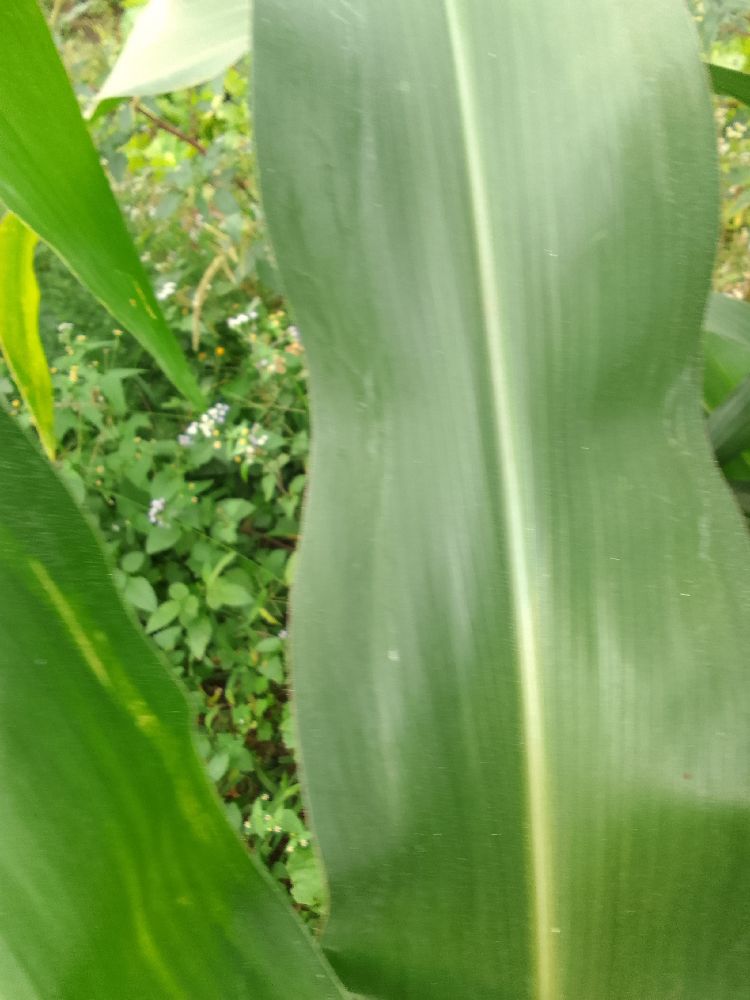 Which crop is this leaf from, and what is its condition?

maize, healthy
